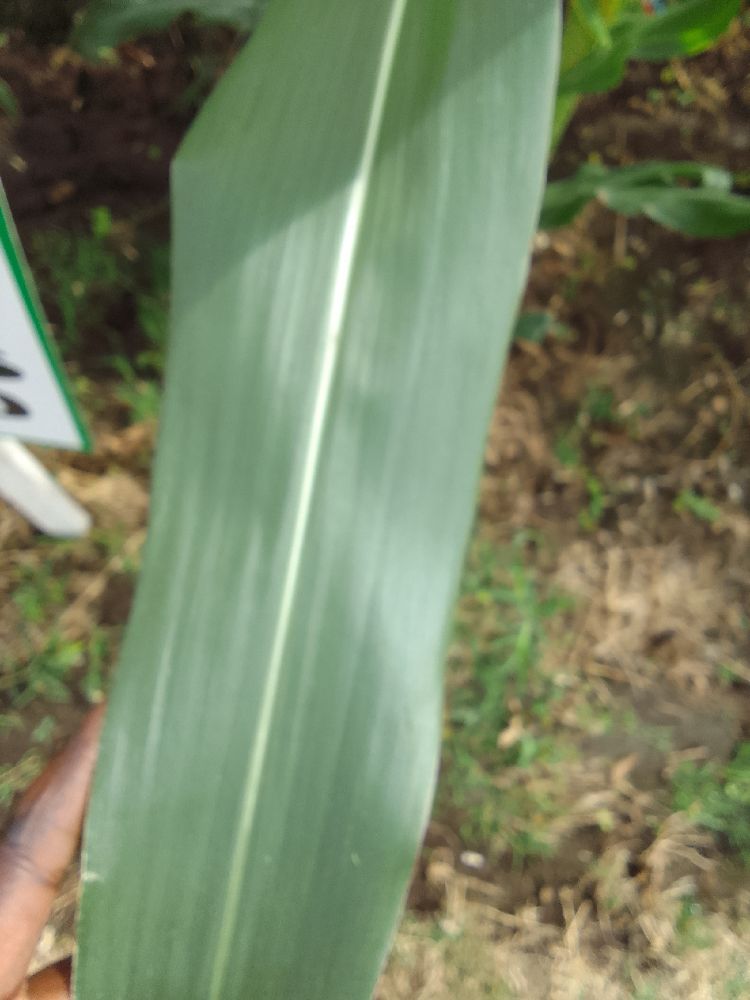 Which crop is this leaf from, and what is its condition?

maize, healthy
